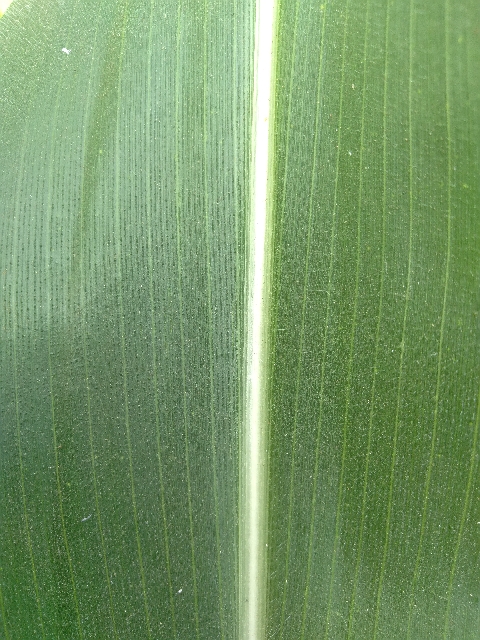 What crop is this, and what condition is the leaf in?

maize, healthy
